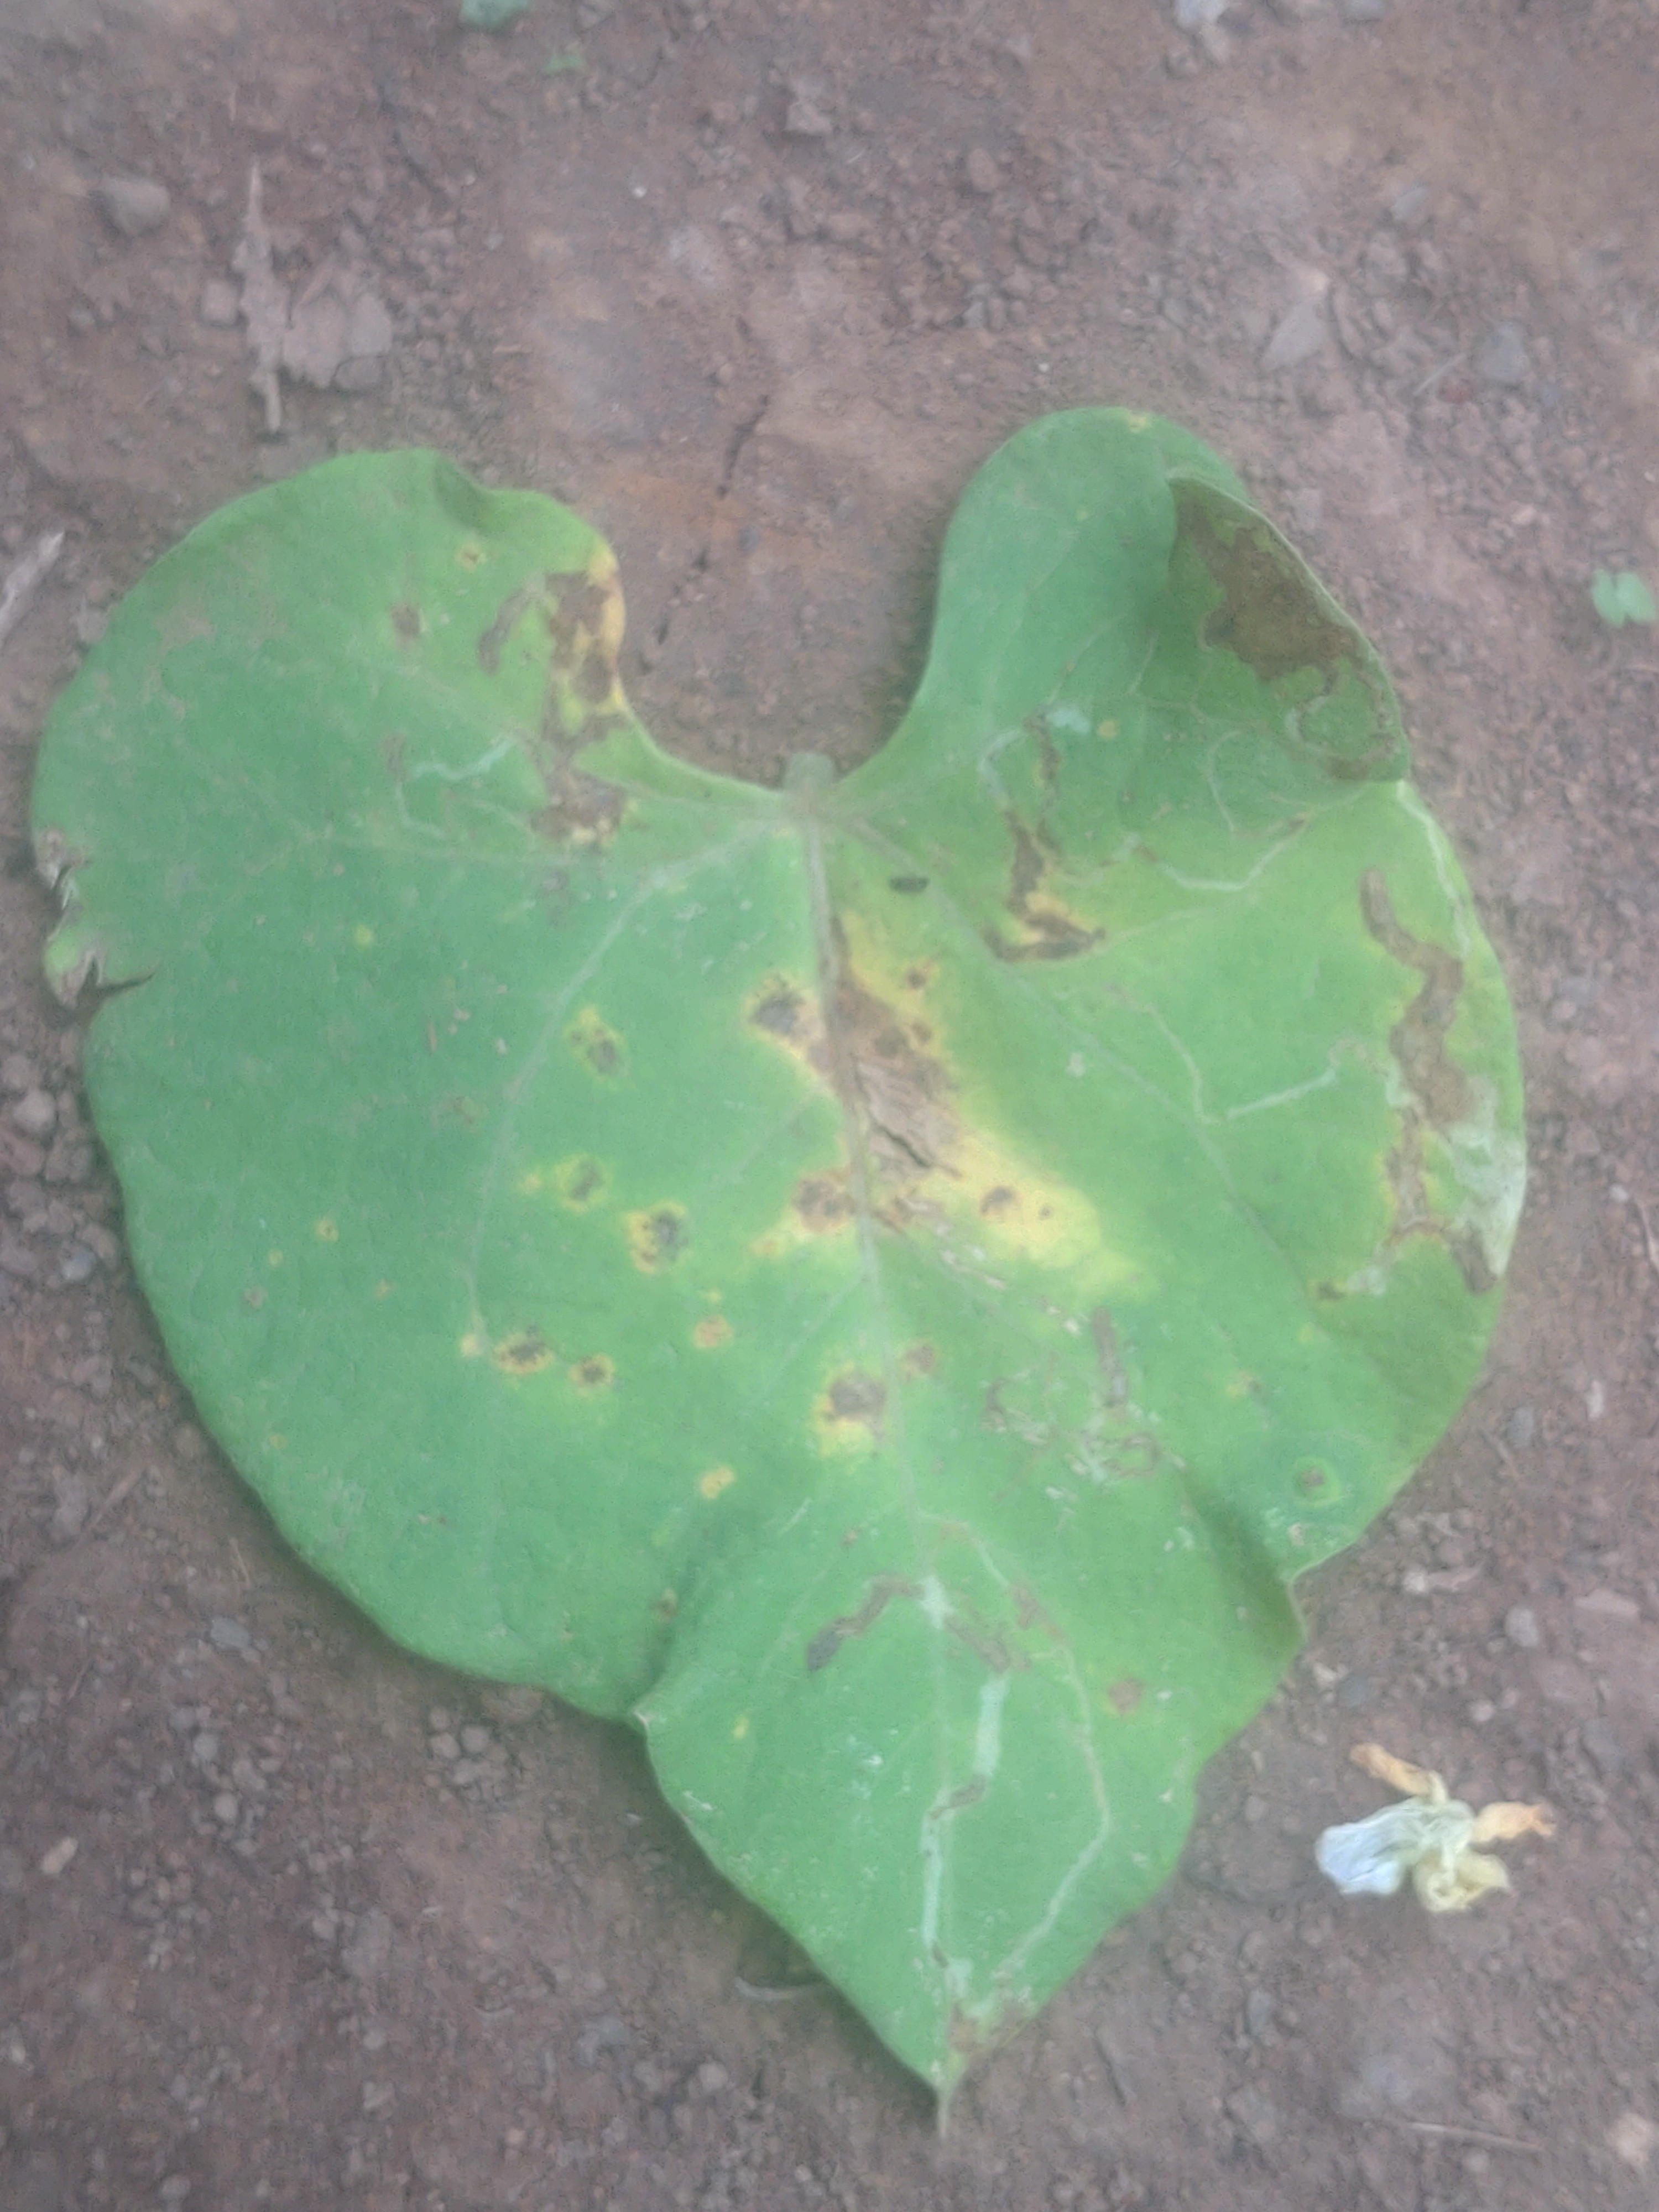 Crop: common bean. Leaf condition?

rust
